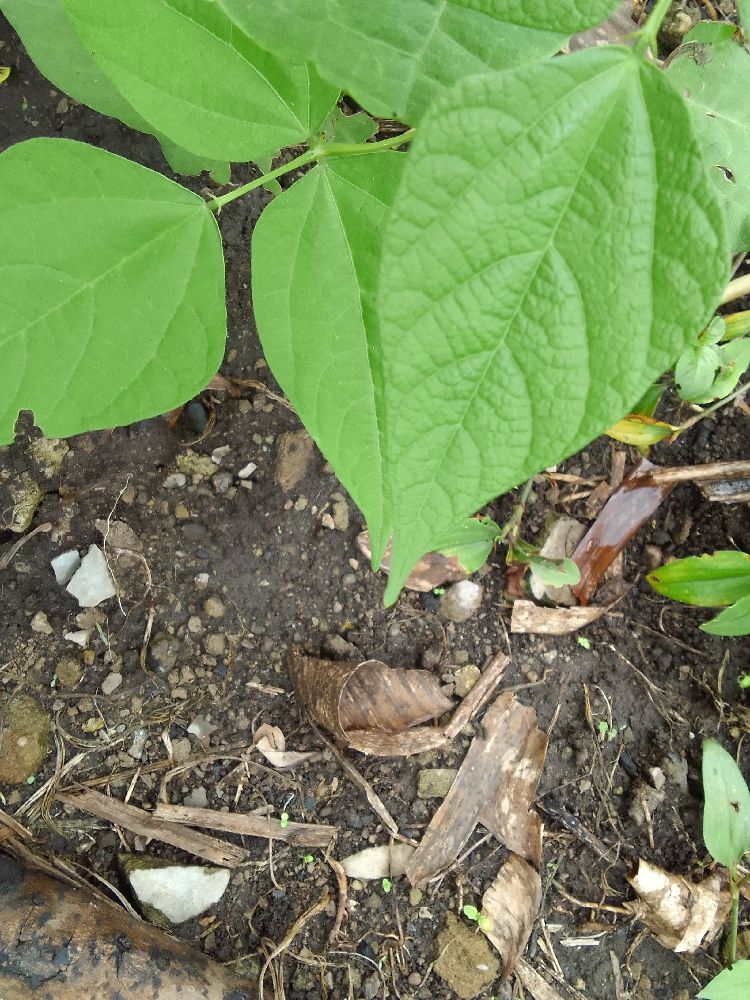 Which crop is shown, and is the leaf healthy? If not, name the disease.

common bean, healthy
